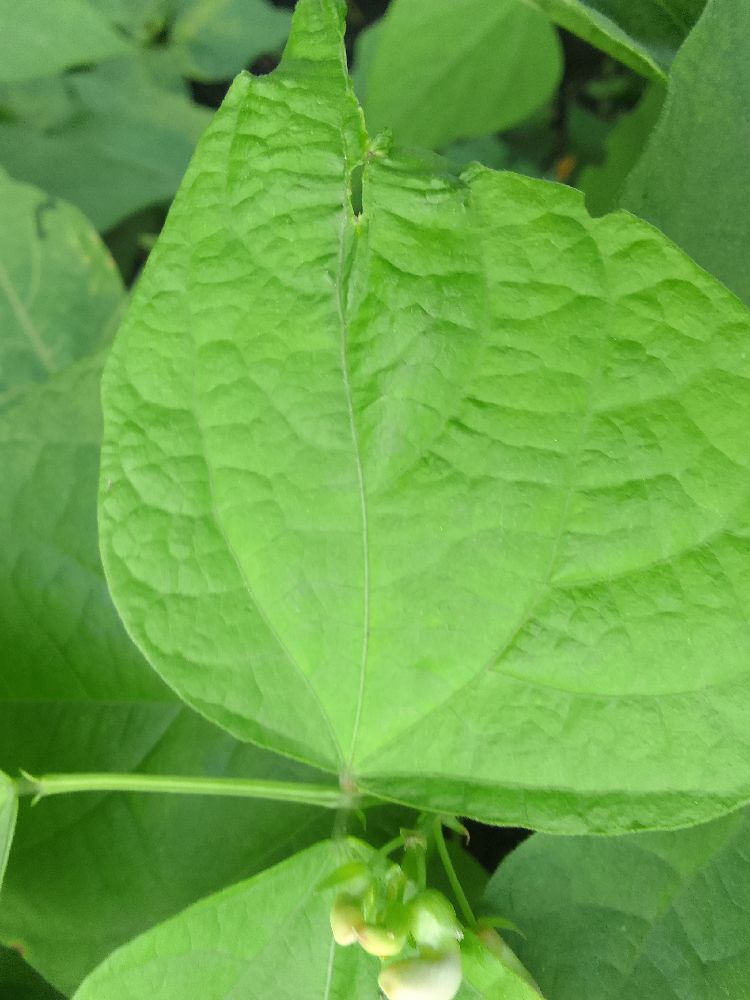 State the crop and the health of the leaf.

common bean, healthy
